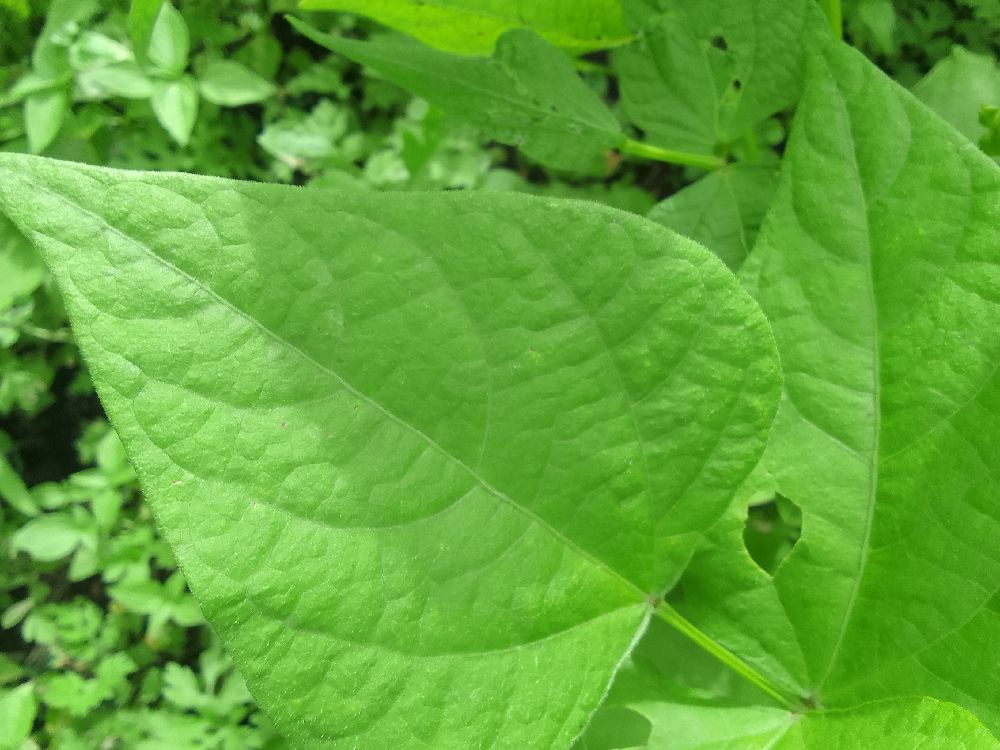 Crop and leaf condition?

common bean, healthy
